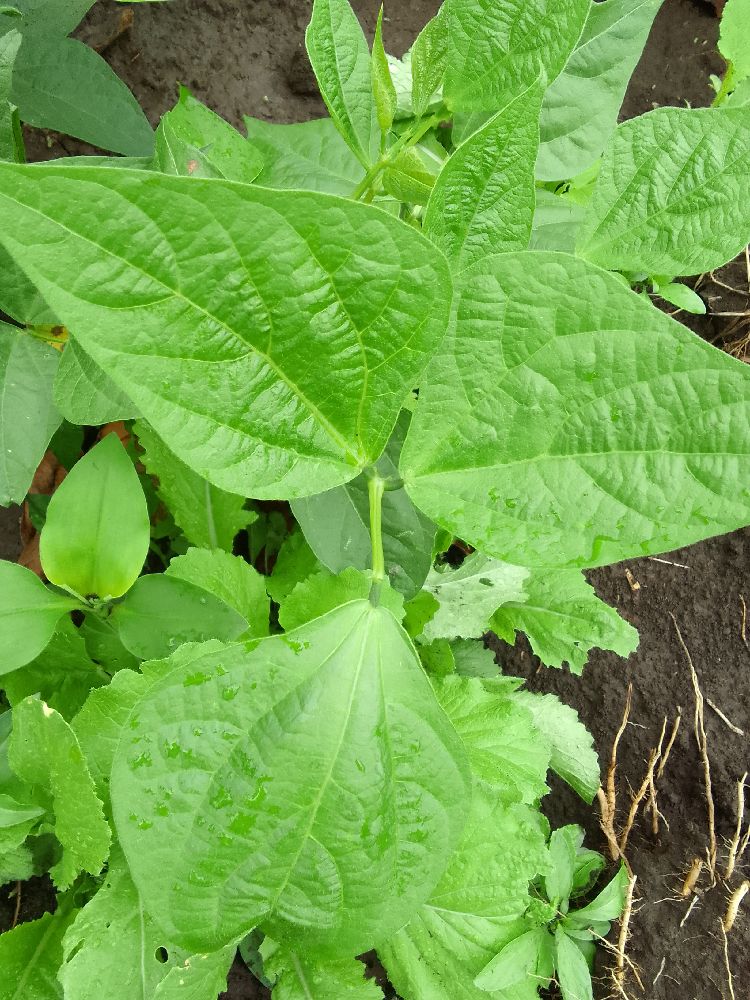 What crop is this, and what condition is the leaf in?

common bean, healthy
